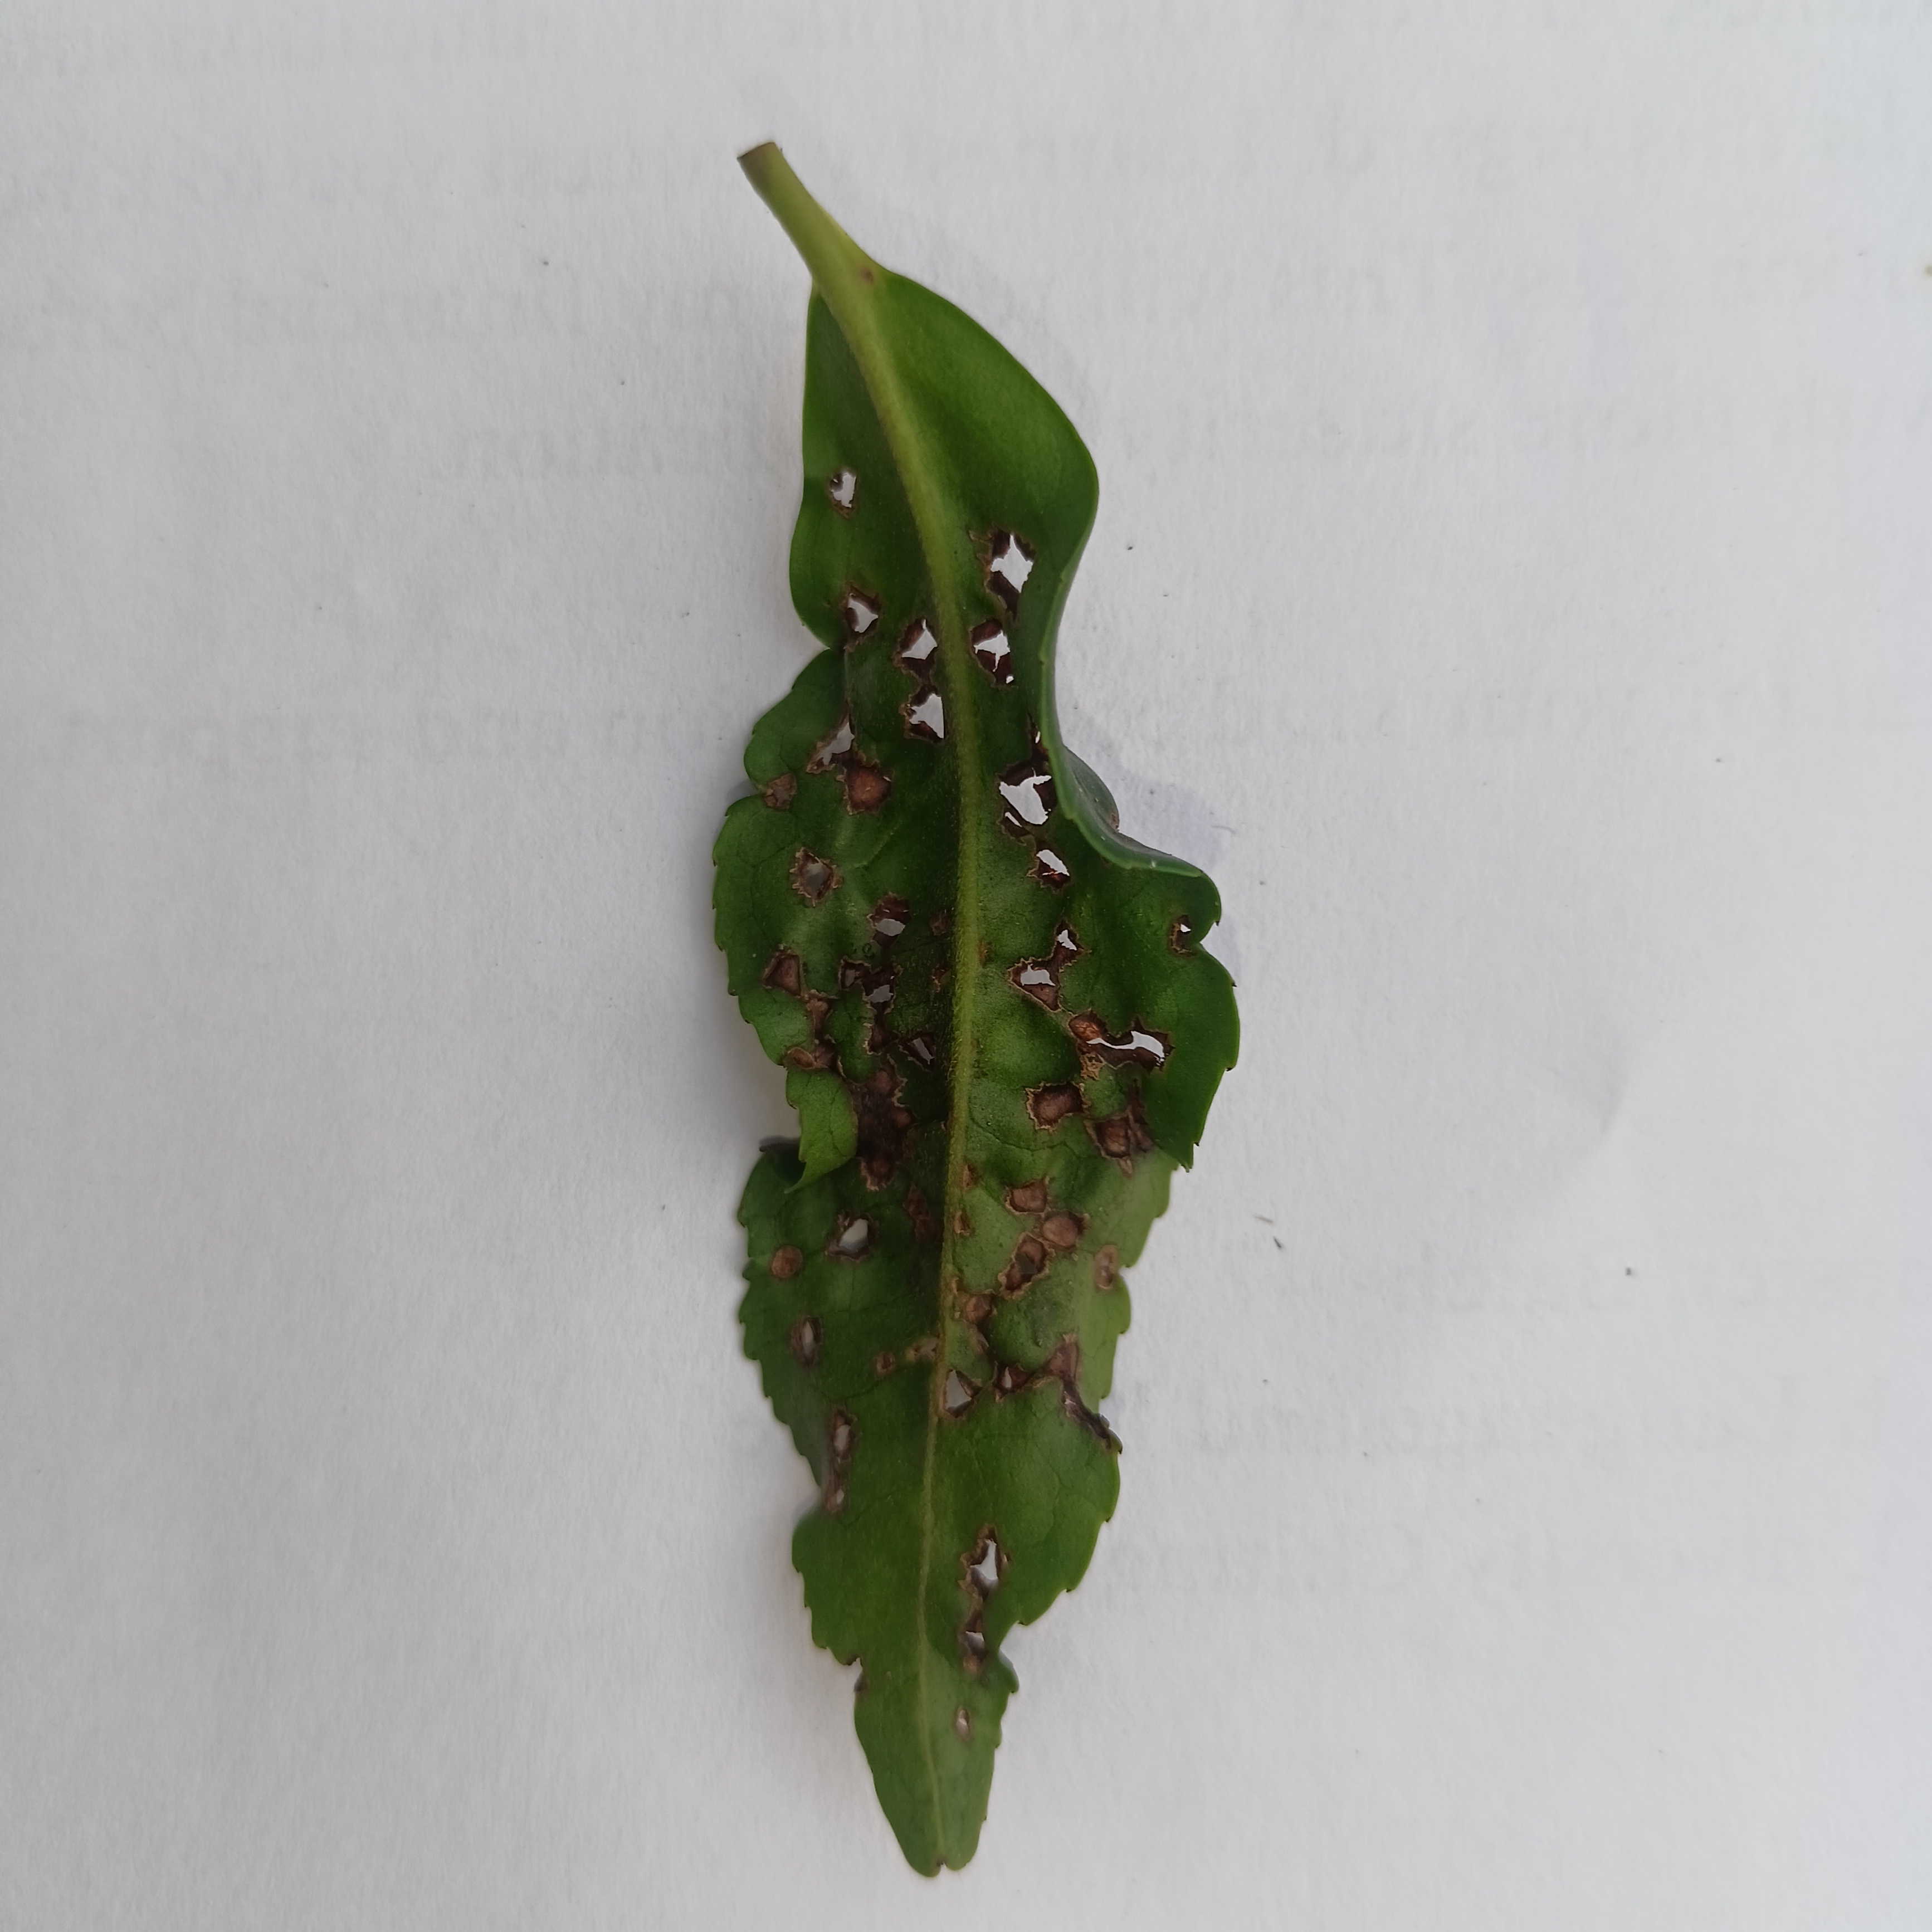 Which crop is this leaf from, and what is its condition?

tea, helopeltis
